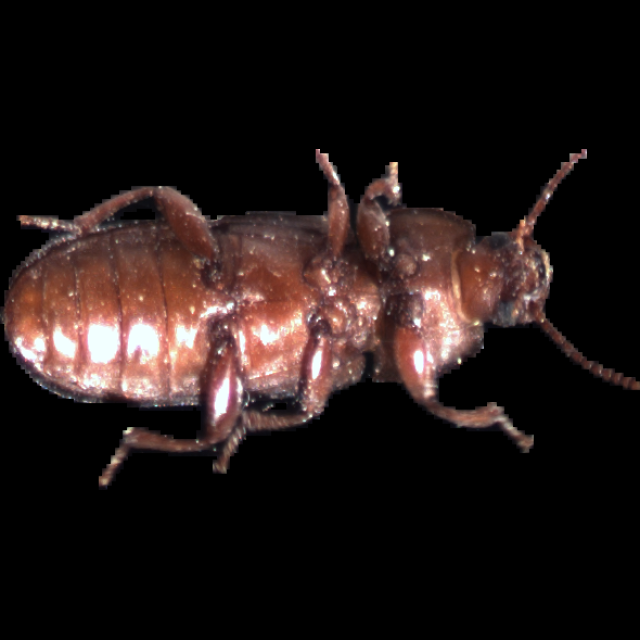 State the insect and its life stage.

mealworm beetle
